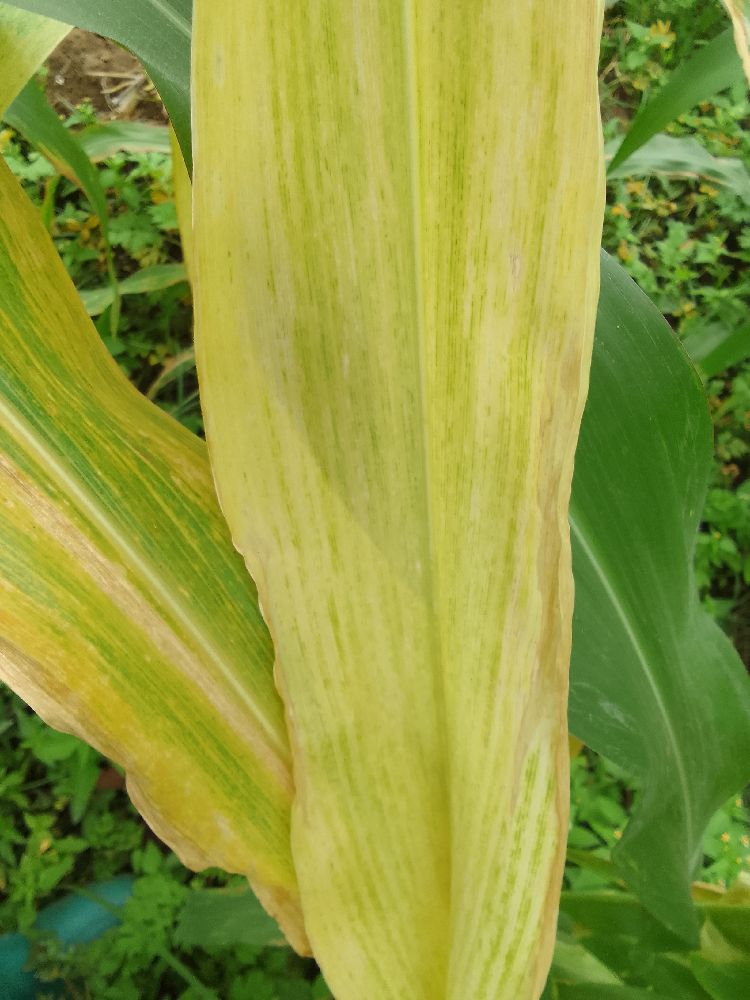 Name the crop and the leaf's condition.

maize, maize lethal necrosis
